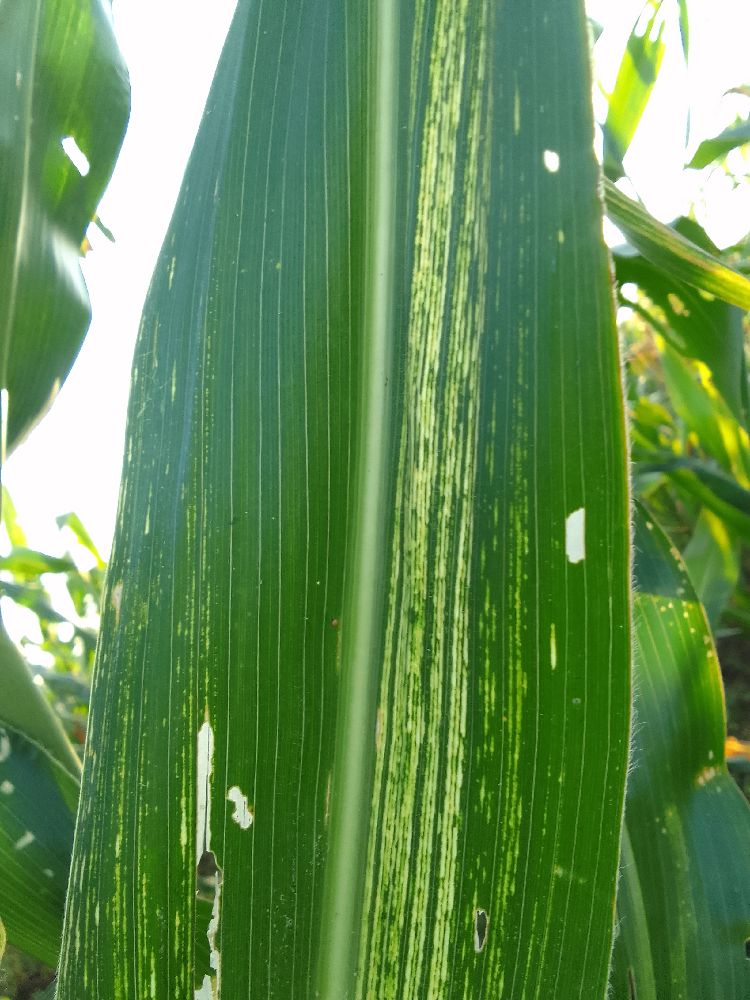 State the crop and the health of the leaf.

maize, maize streak virus
